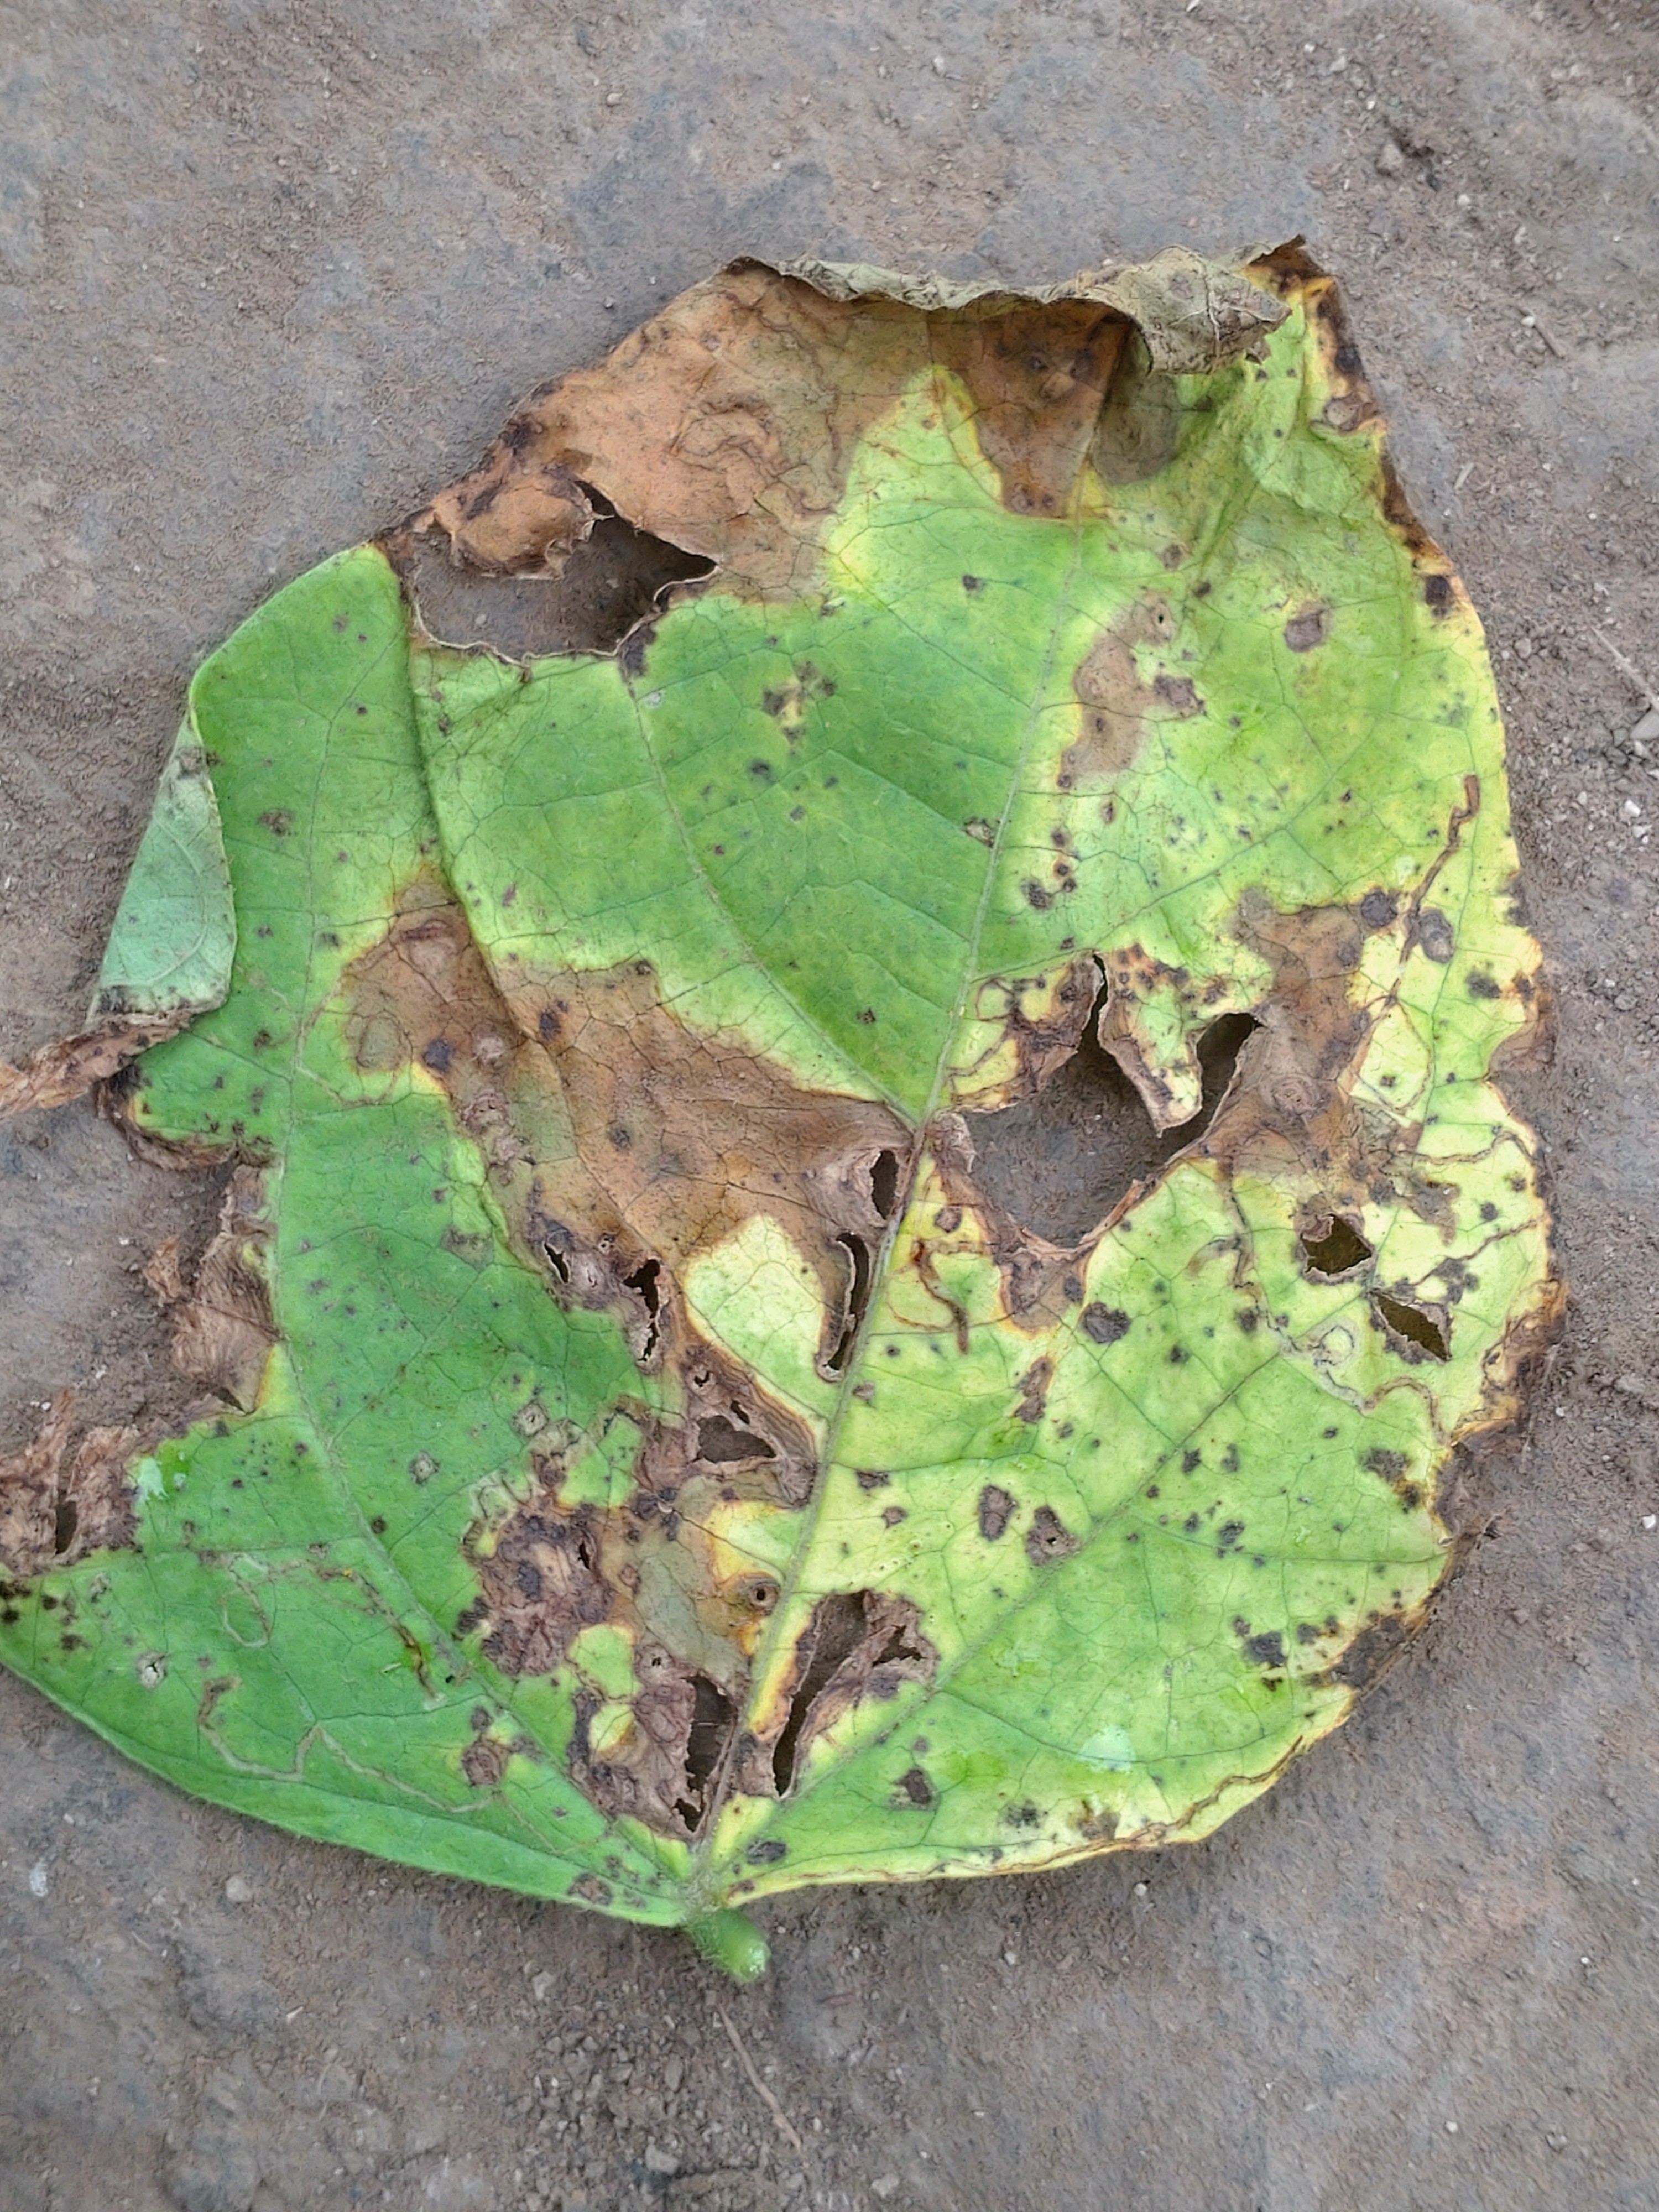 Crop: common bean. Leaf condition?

anthracnose
